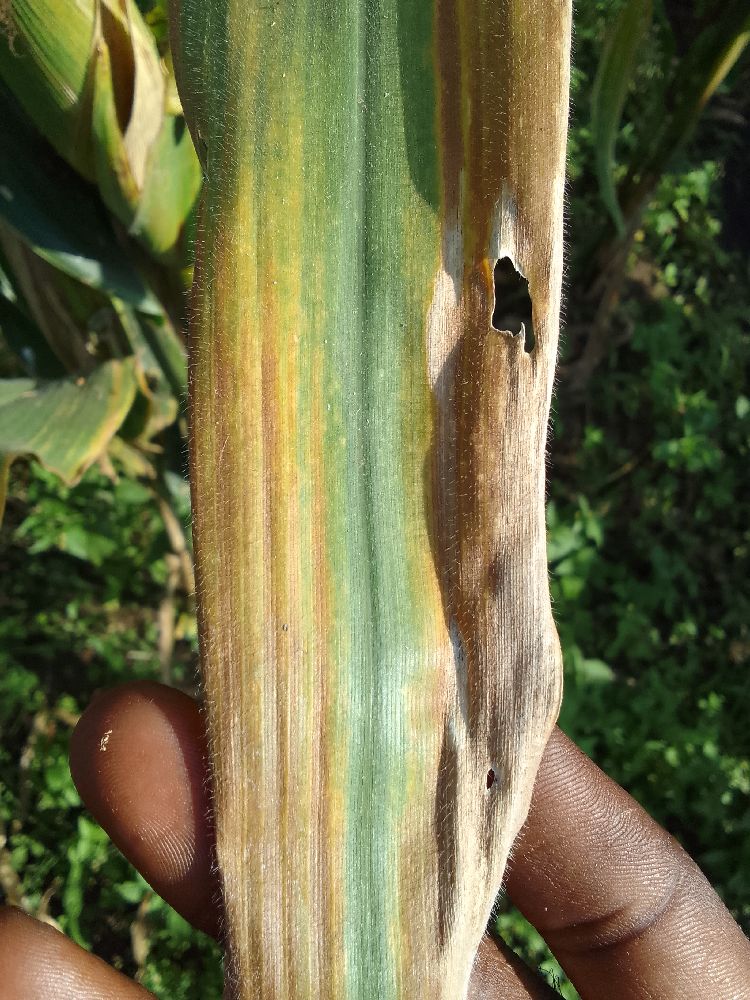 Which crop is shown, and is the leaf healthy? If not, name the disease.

maize, maize lethal necrosis
